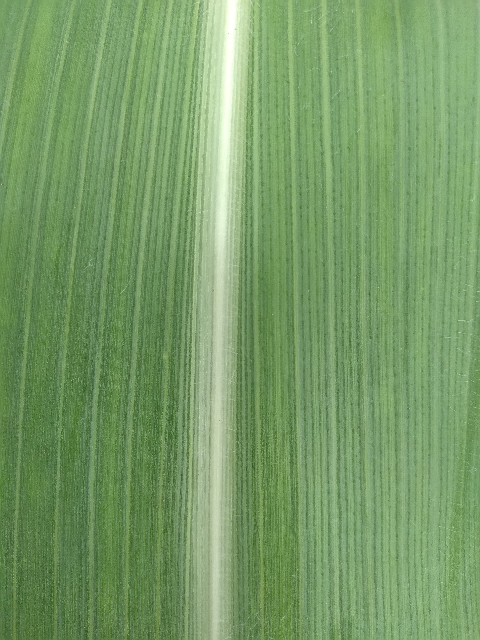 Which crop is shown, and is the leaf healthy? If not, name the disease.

maize, healthy
